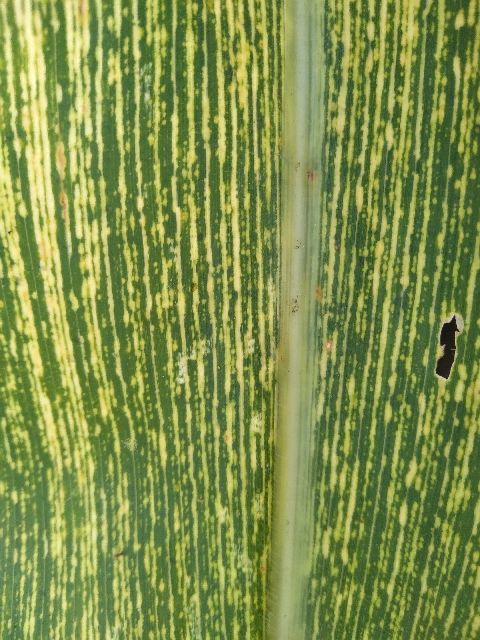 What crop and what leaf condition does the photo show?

maize, maize streak virus
